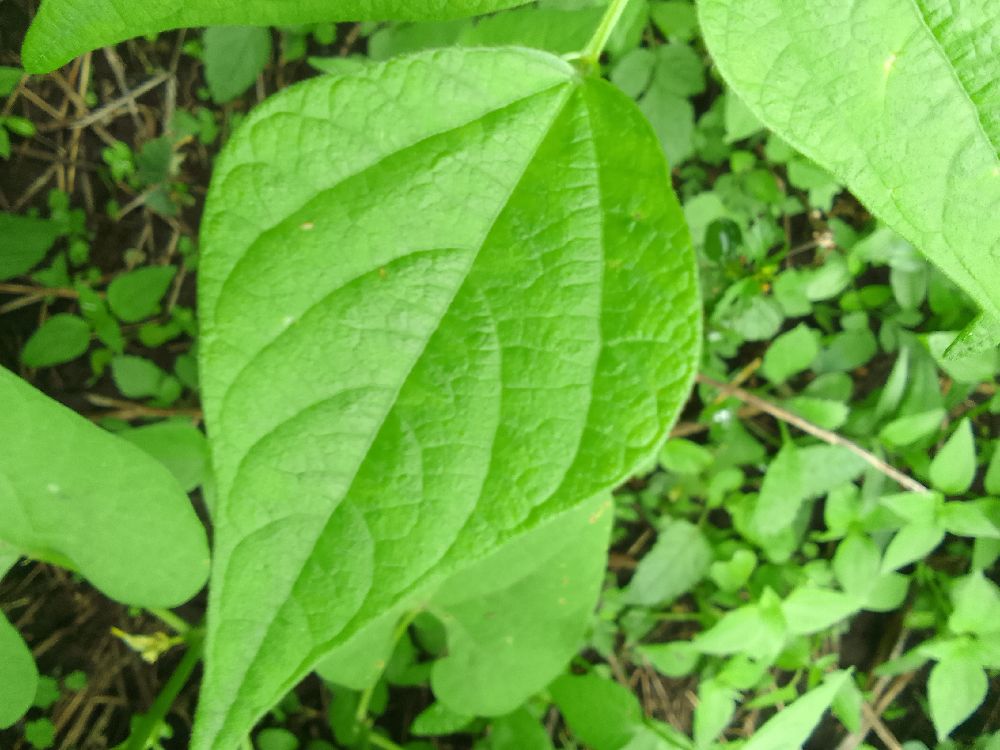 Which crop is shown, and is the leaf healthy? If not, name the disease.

common bean, healthy
